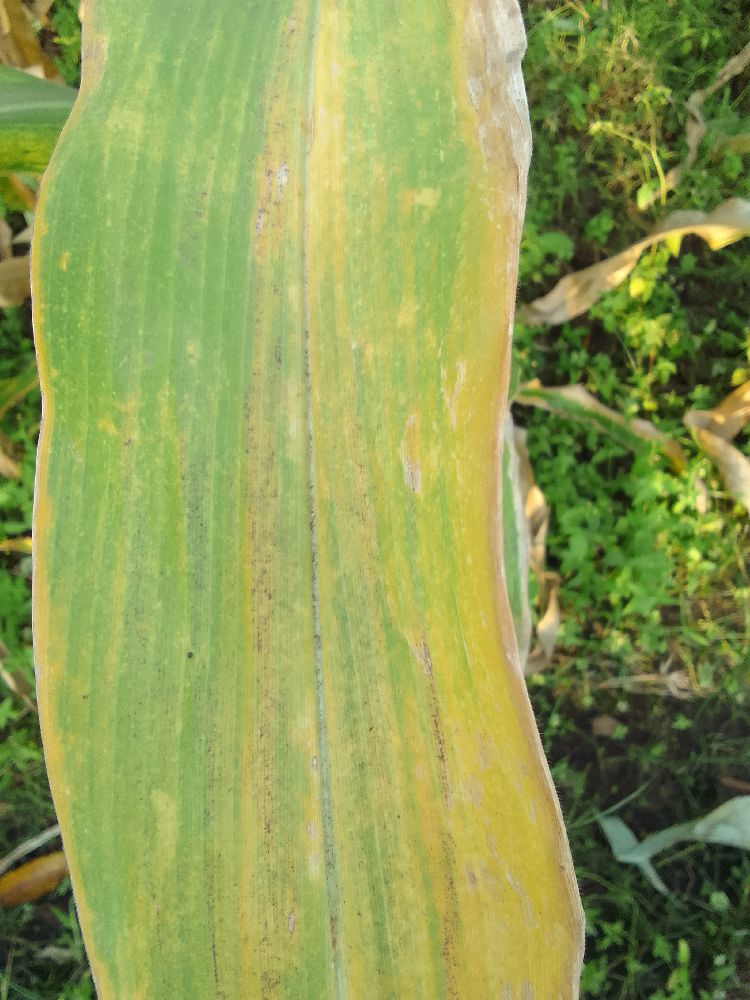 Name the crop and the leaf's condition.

maize, maize lethal necrosis
